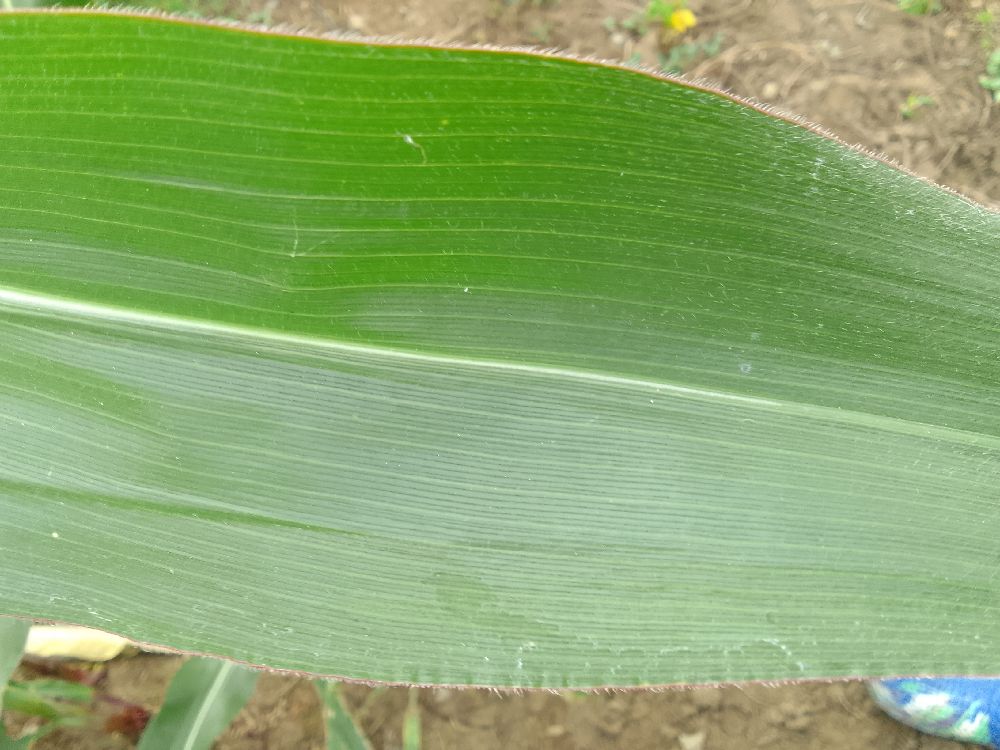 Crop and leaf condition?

maize, healthy
